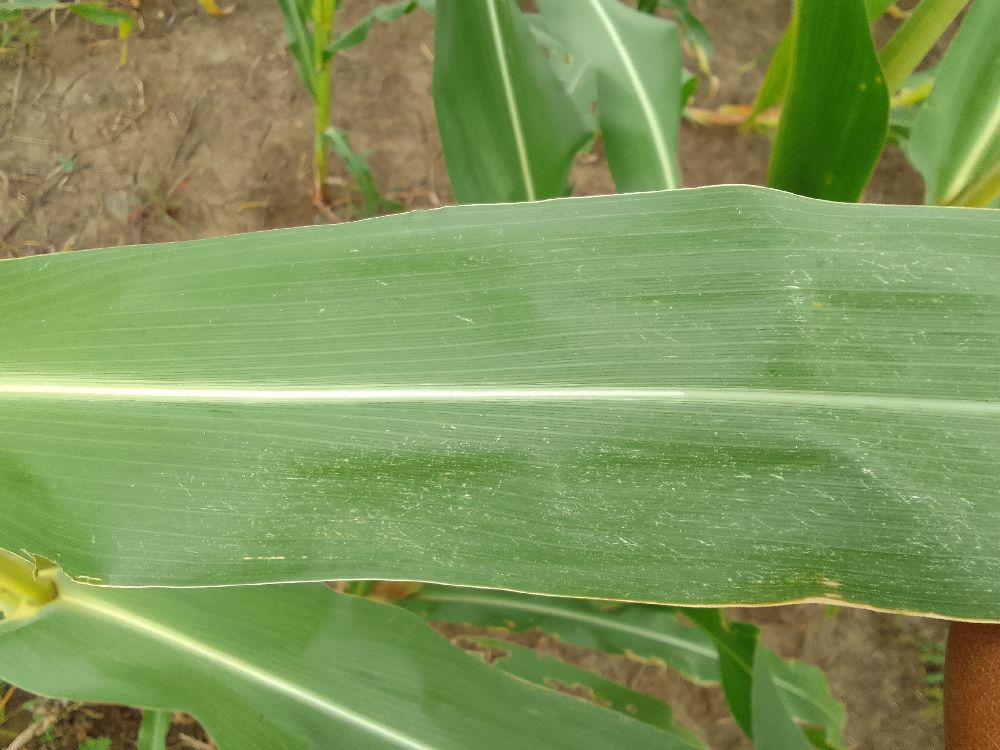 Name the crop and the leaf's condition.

maize, healthy
